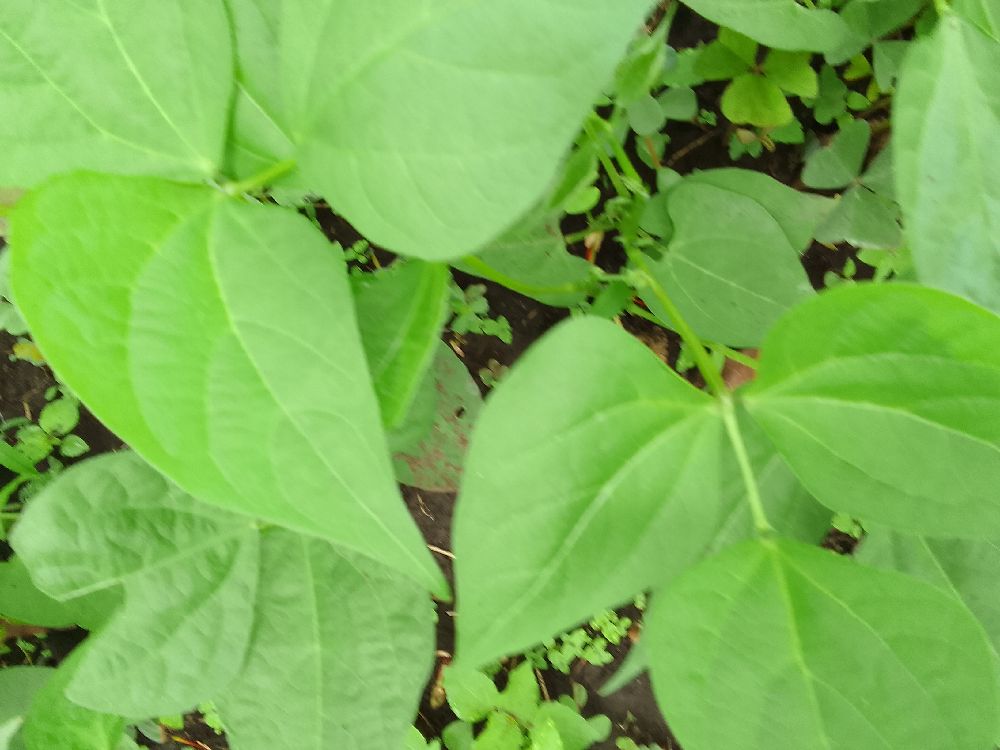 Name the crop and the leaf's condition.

common bean, healthy
